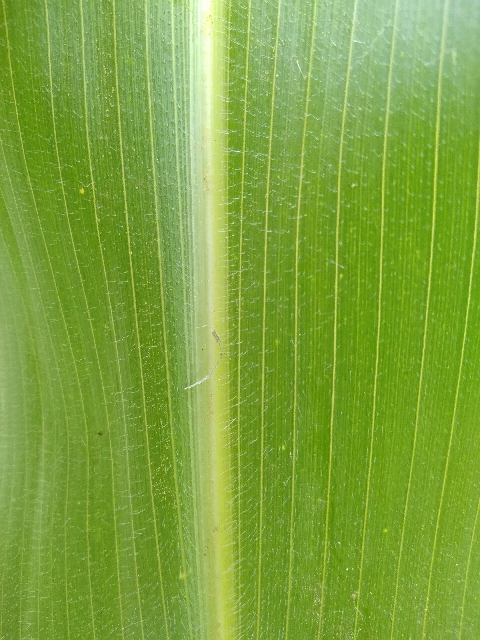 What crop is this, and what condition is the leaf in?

maize, healthy
